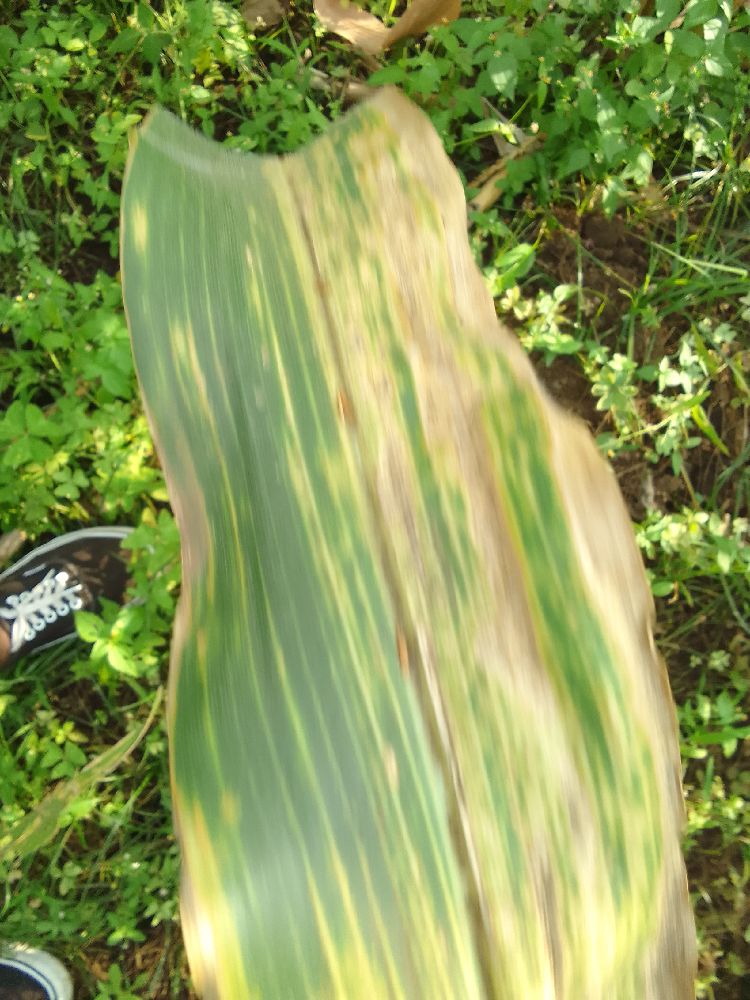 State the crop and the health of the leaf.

maize, maize lethal necrosis
